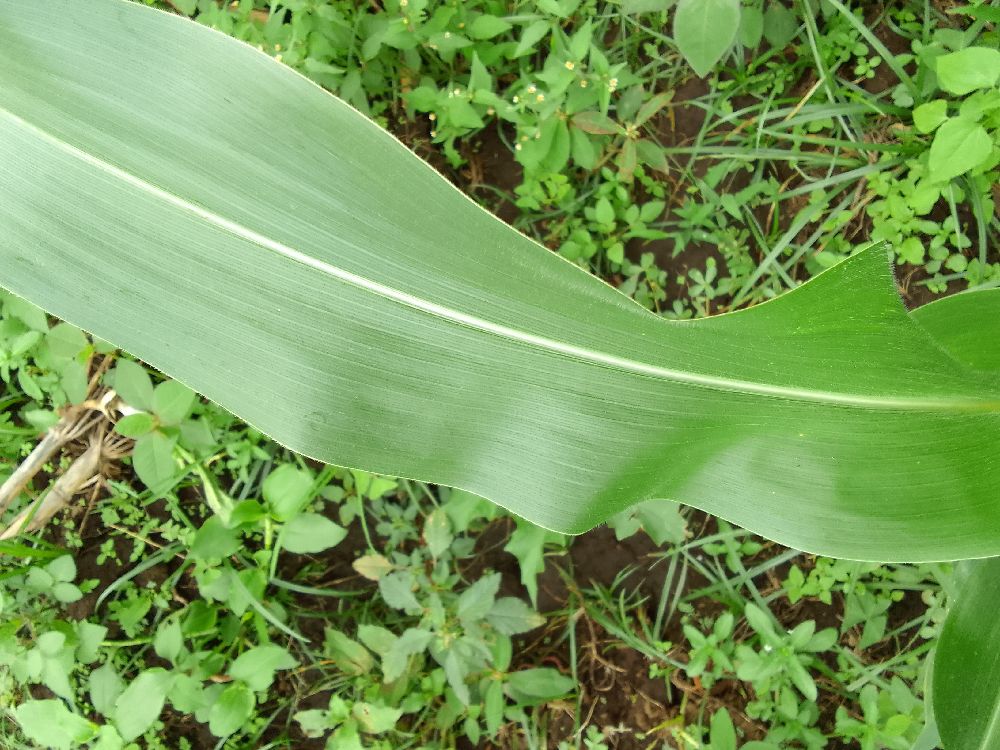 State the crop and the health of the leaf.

maize, healthy
